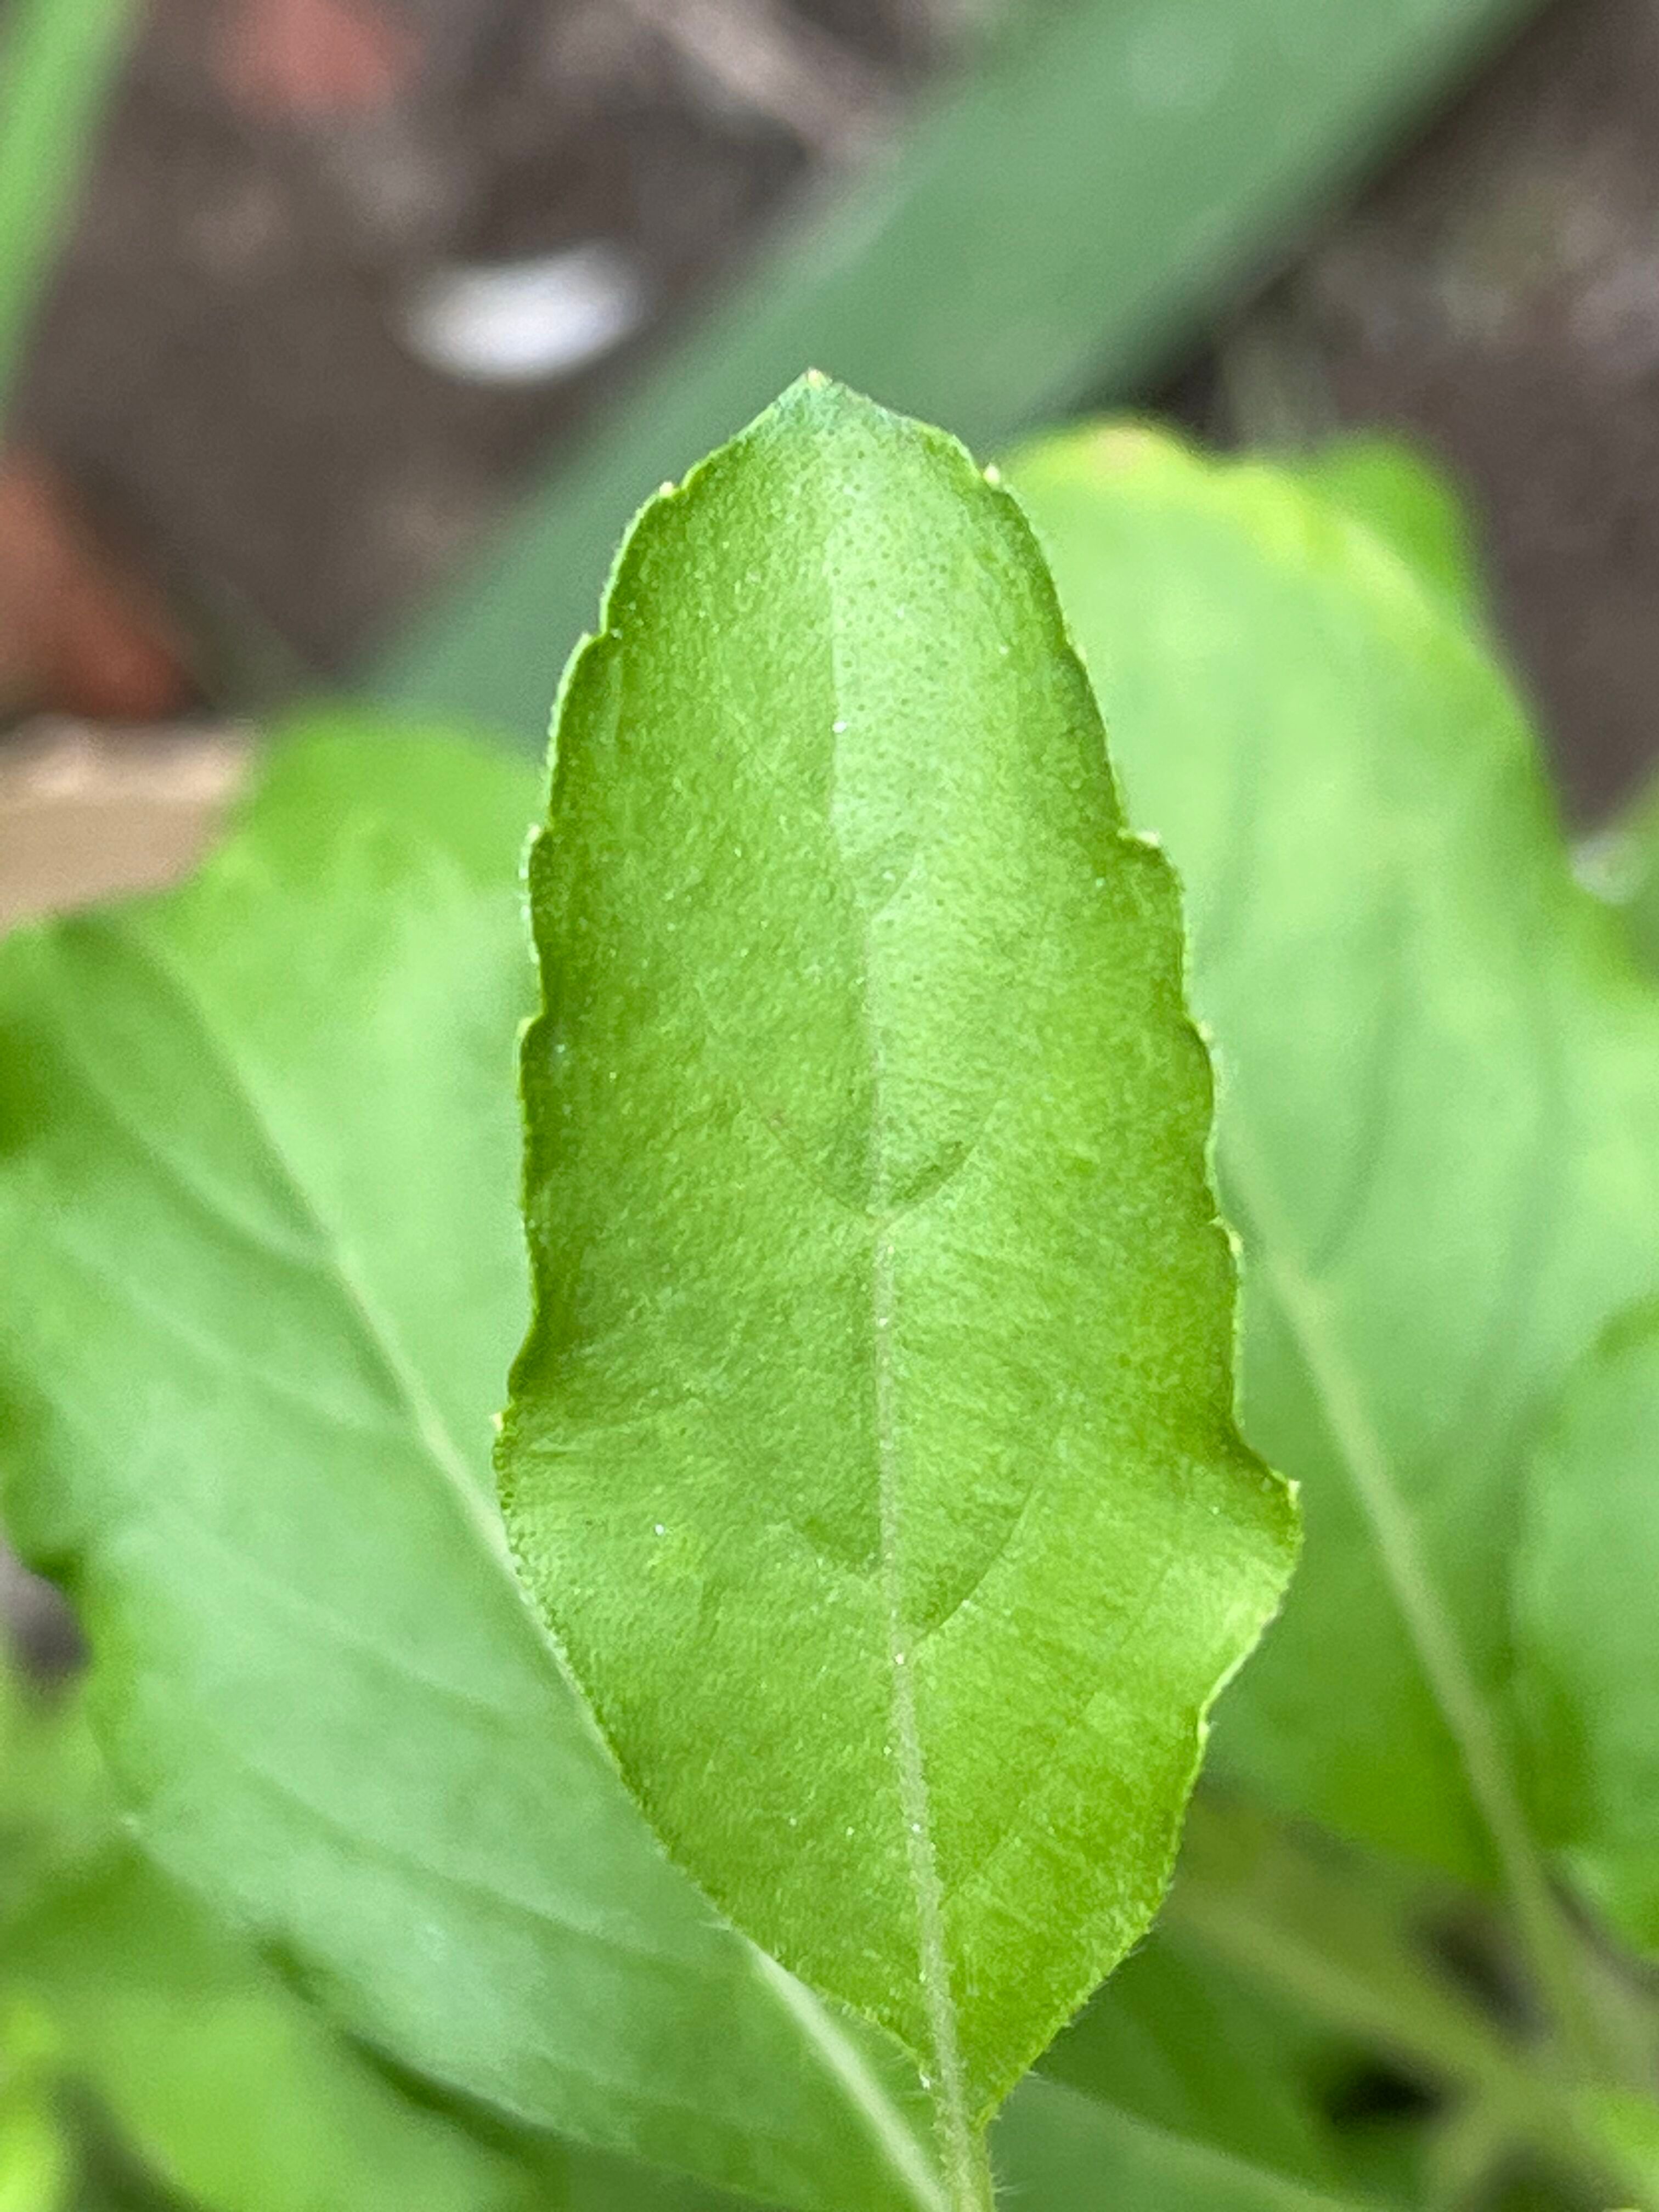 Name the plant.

tulshi
